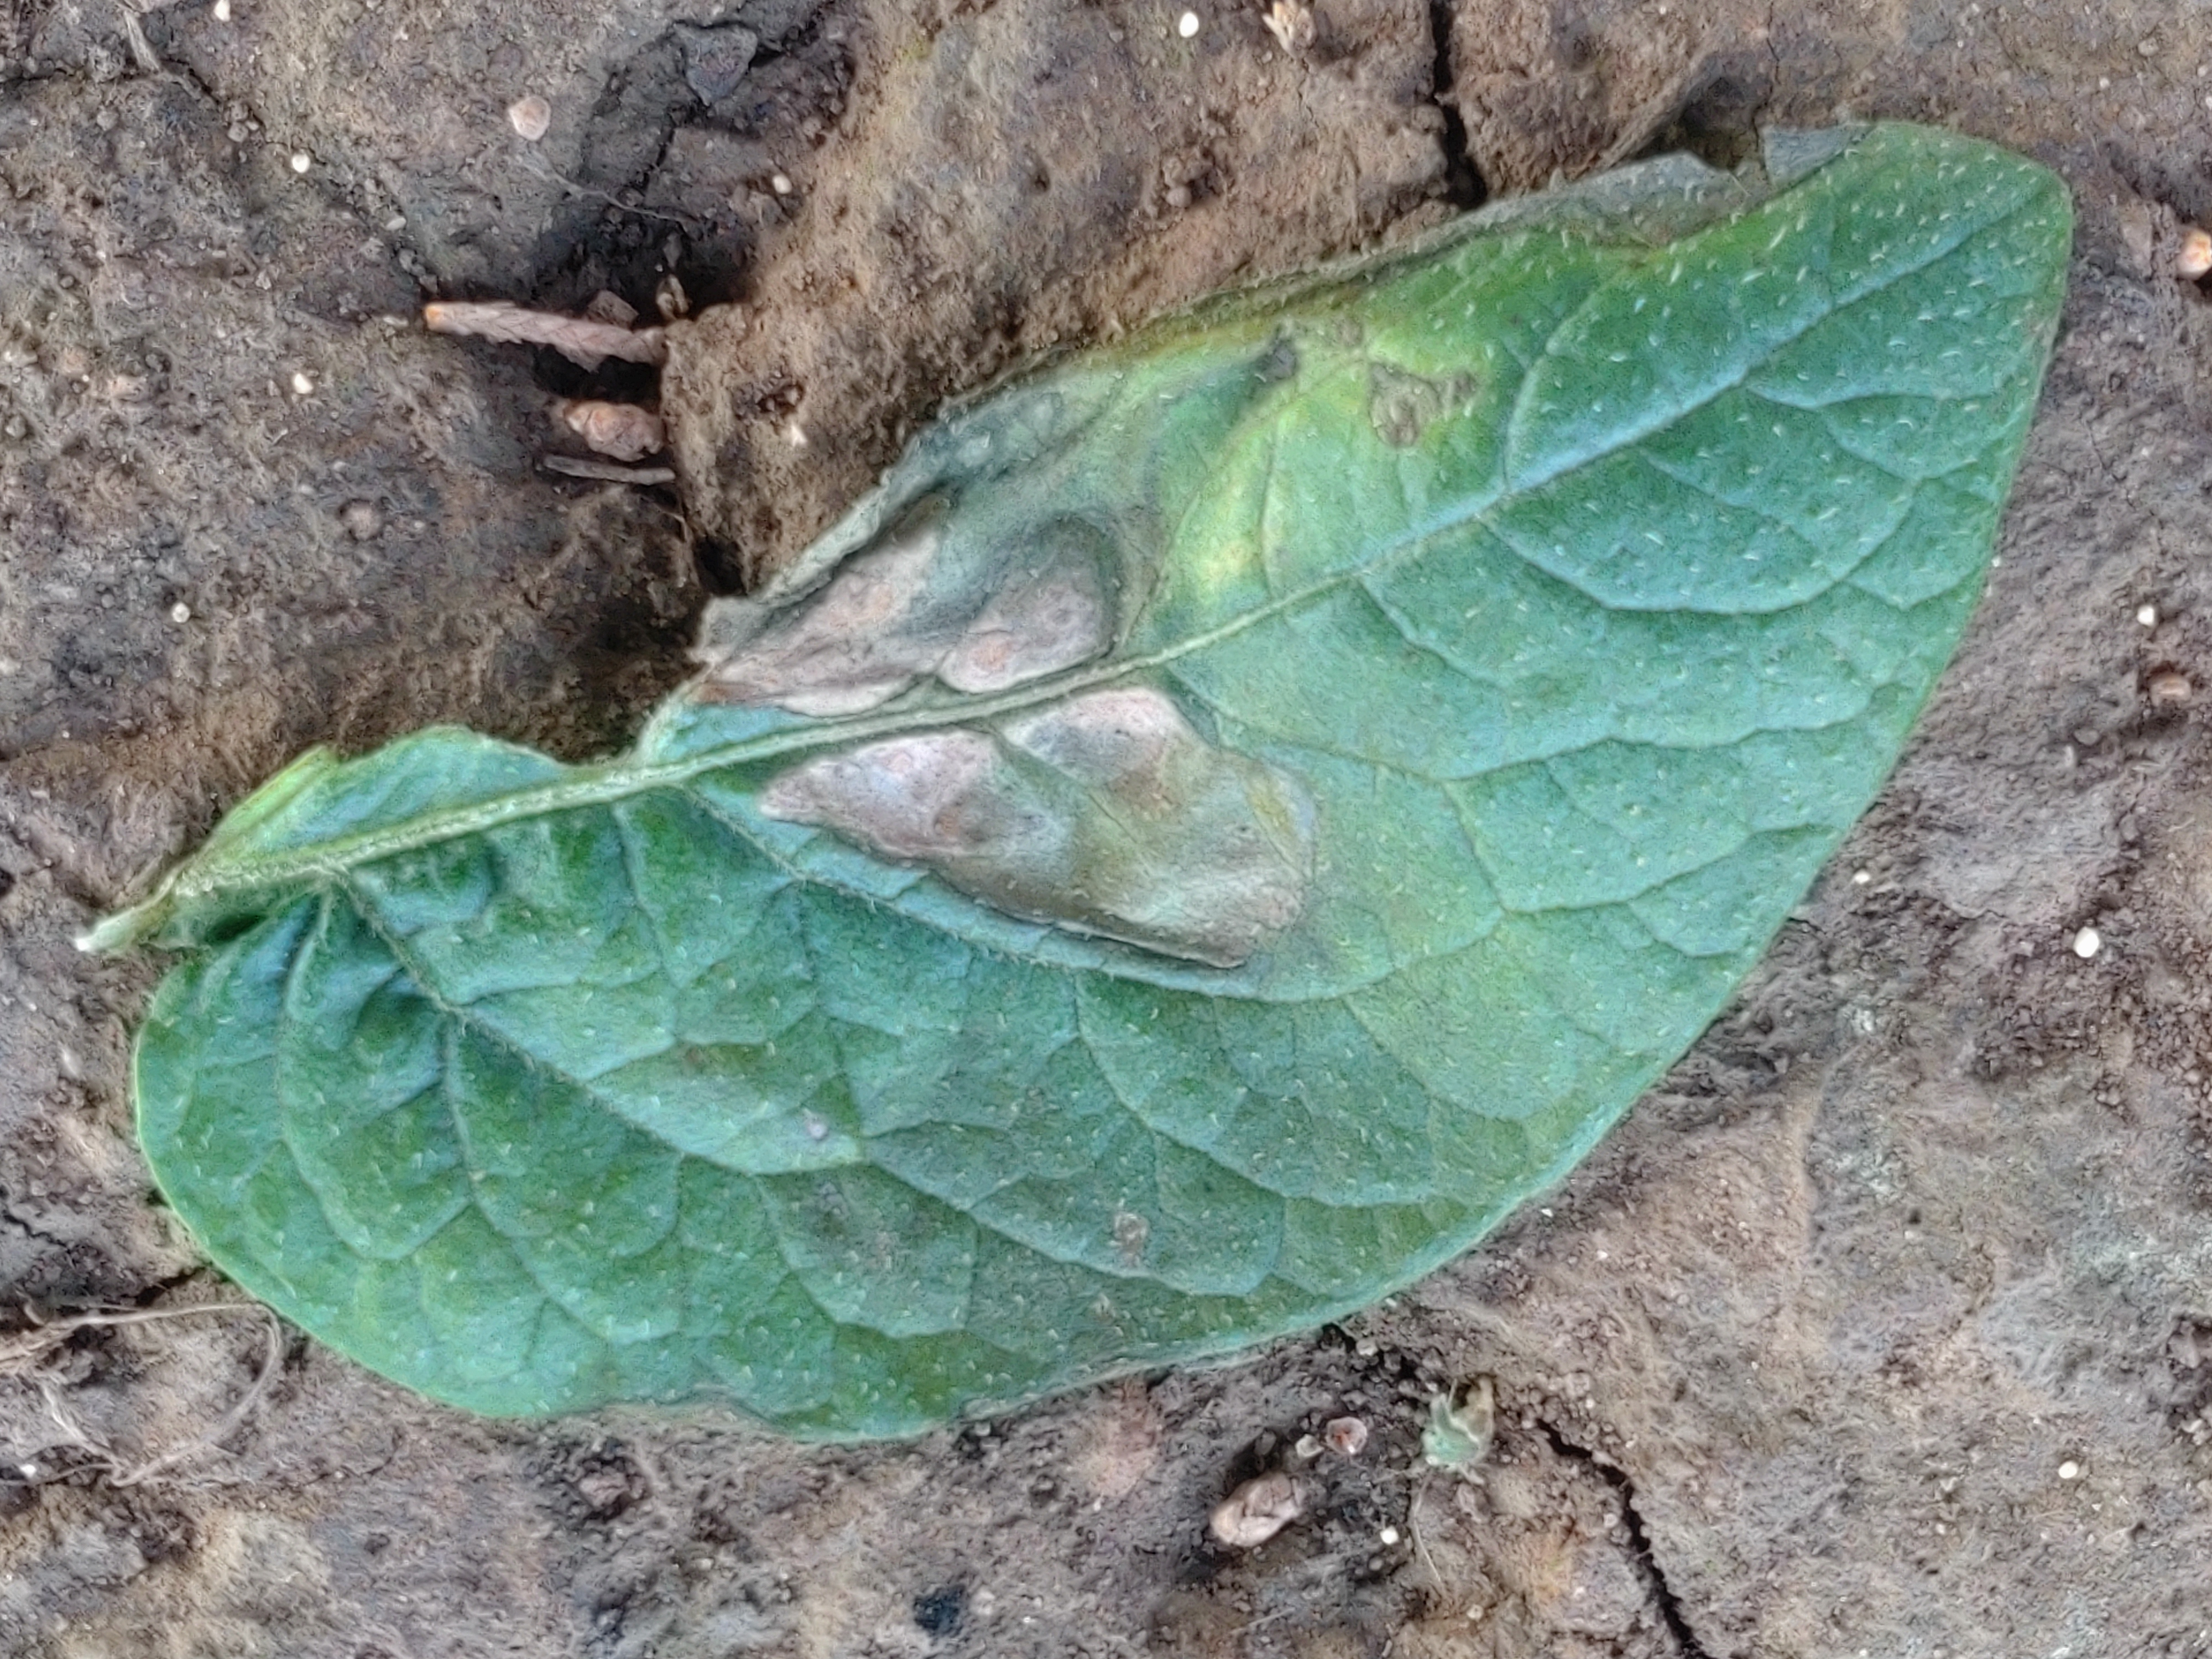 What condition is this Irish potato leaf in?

early blight
